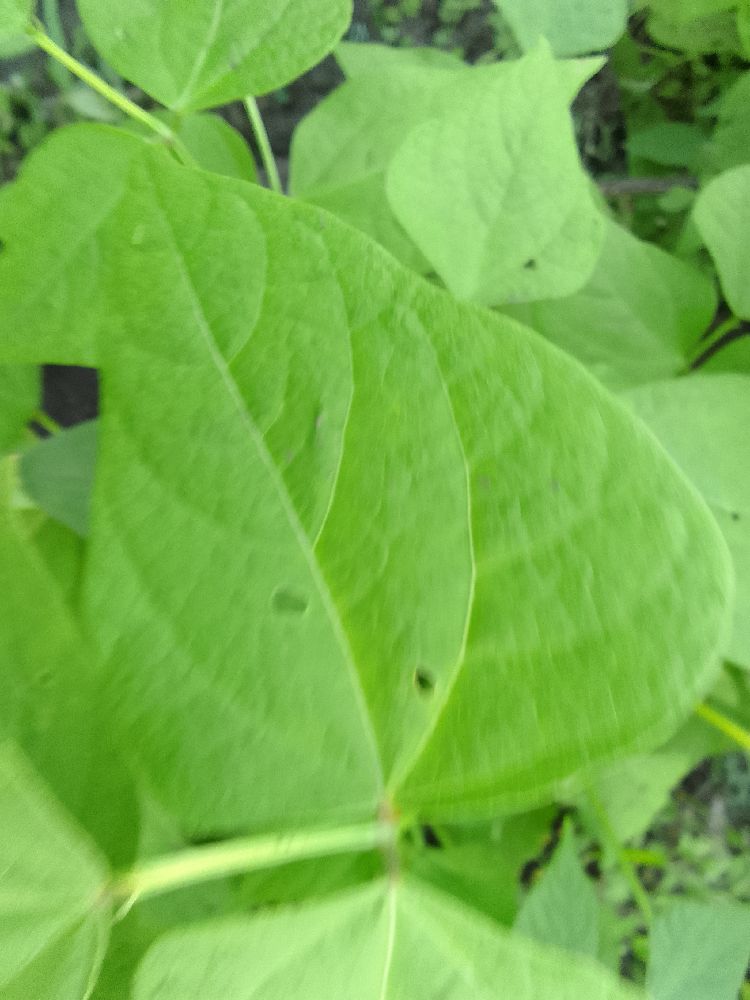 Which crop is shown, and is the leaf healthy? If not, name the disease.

common bean, healthy
